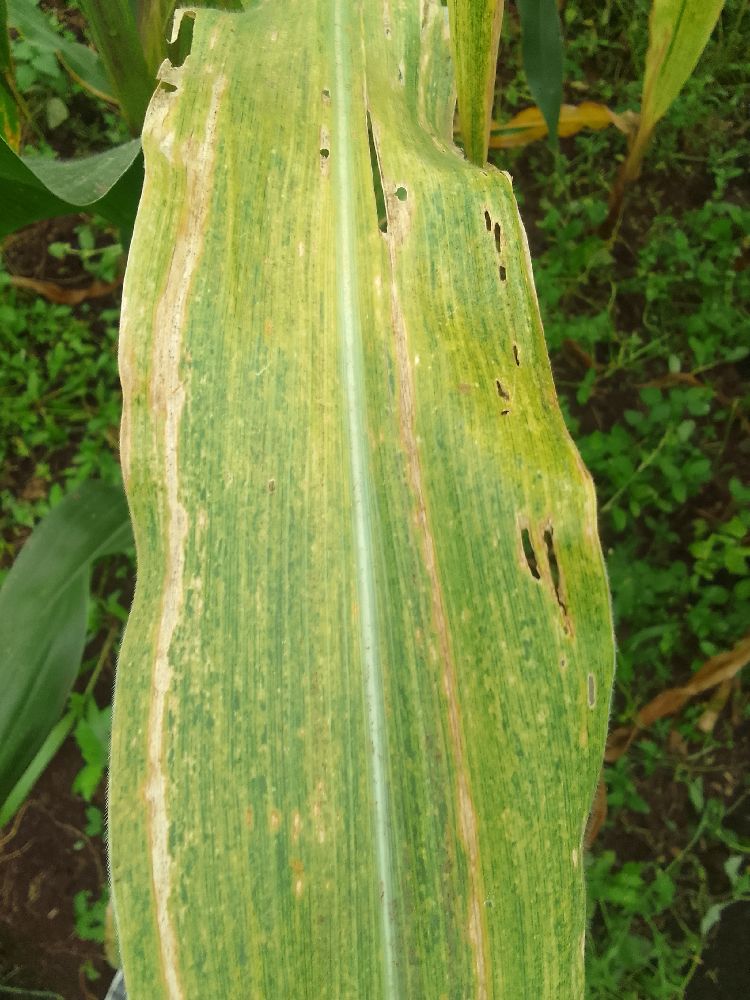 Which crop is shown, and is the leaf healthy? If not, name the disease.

maize, maize lethal necrosis
